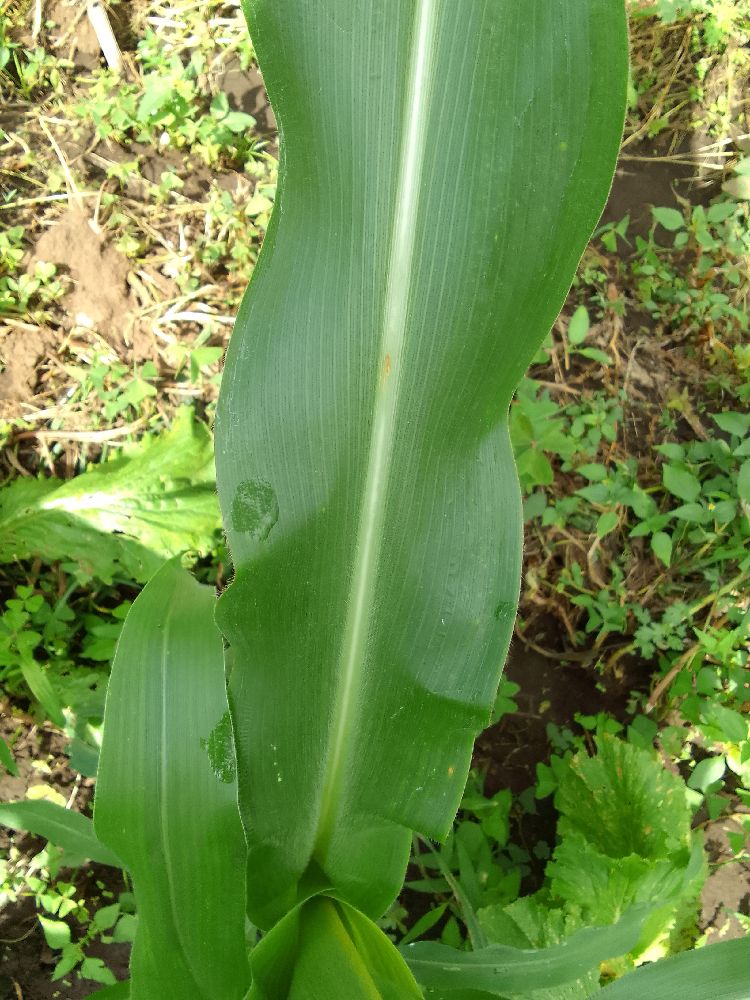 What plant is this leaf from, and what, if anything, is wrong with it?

maize, healthy
